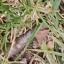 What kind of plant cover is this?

grass
